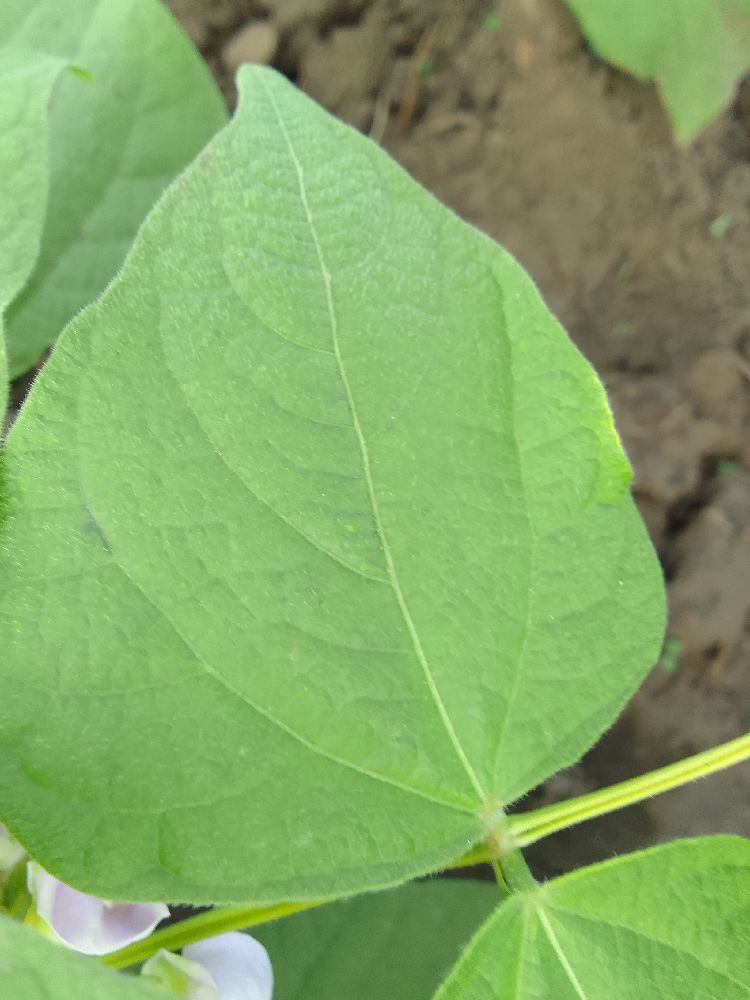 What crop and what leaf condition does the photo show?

common bean, healthy
